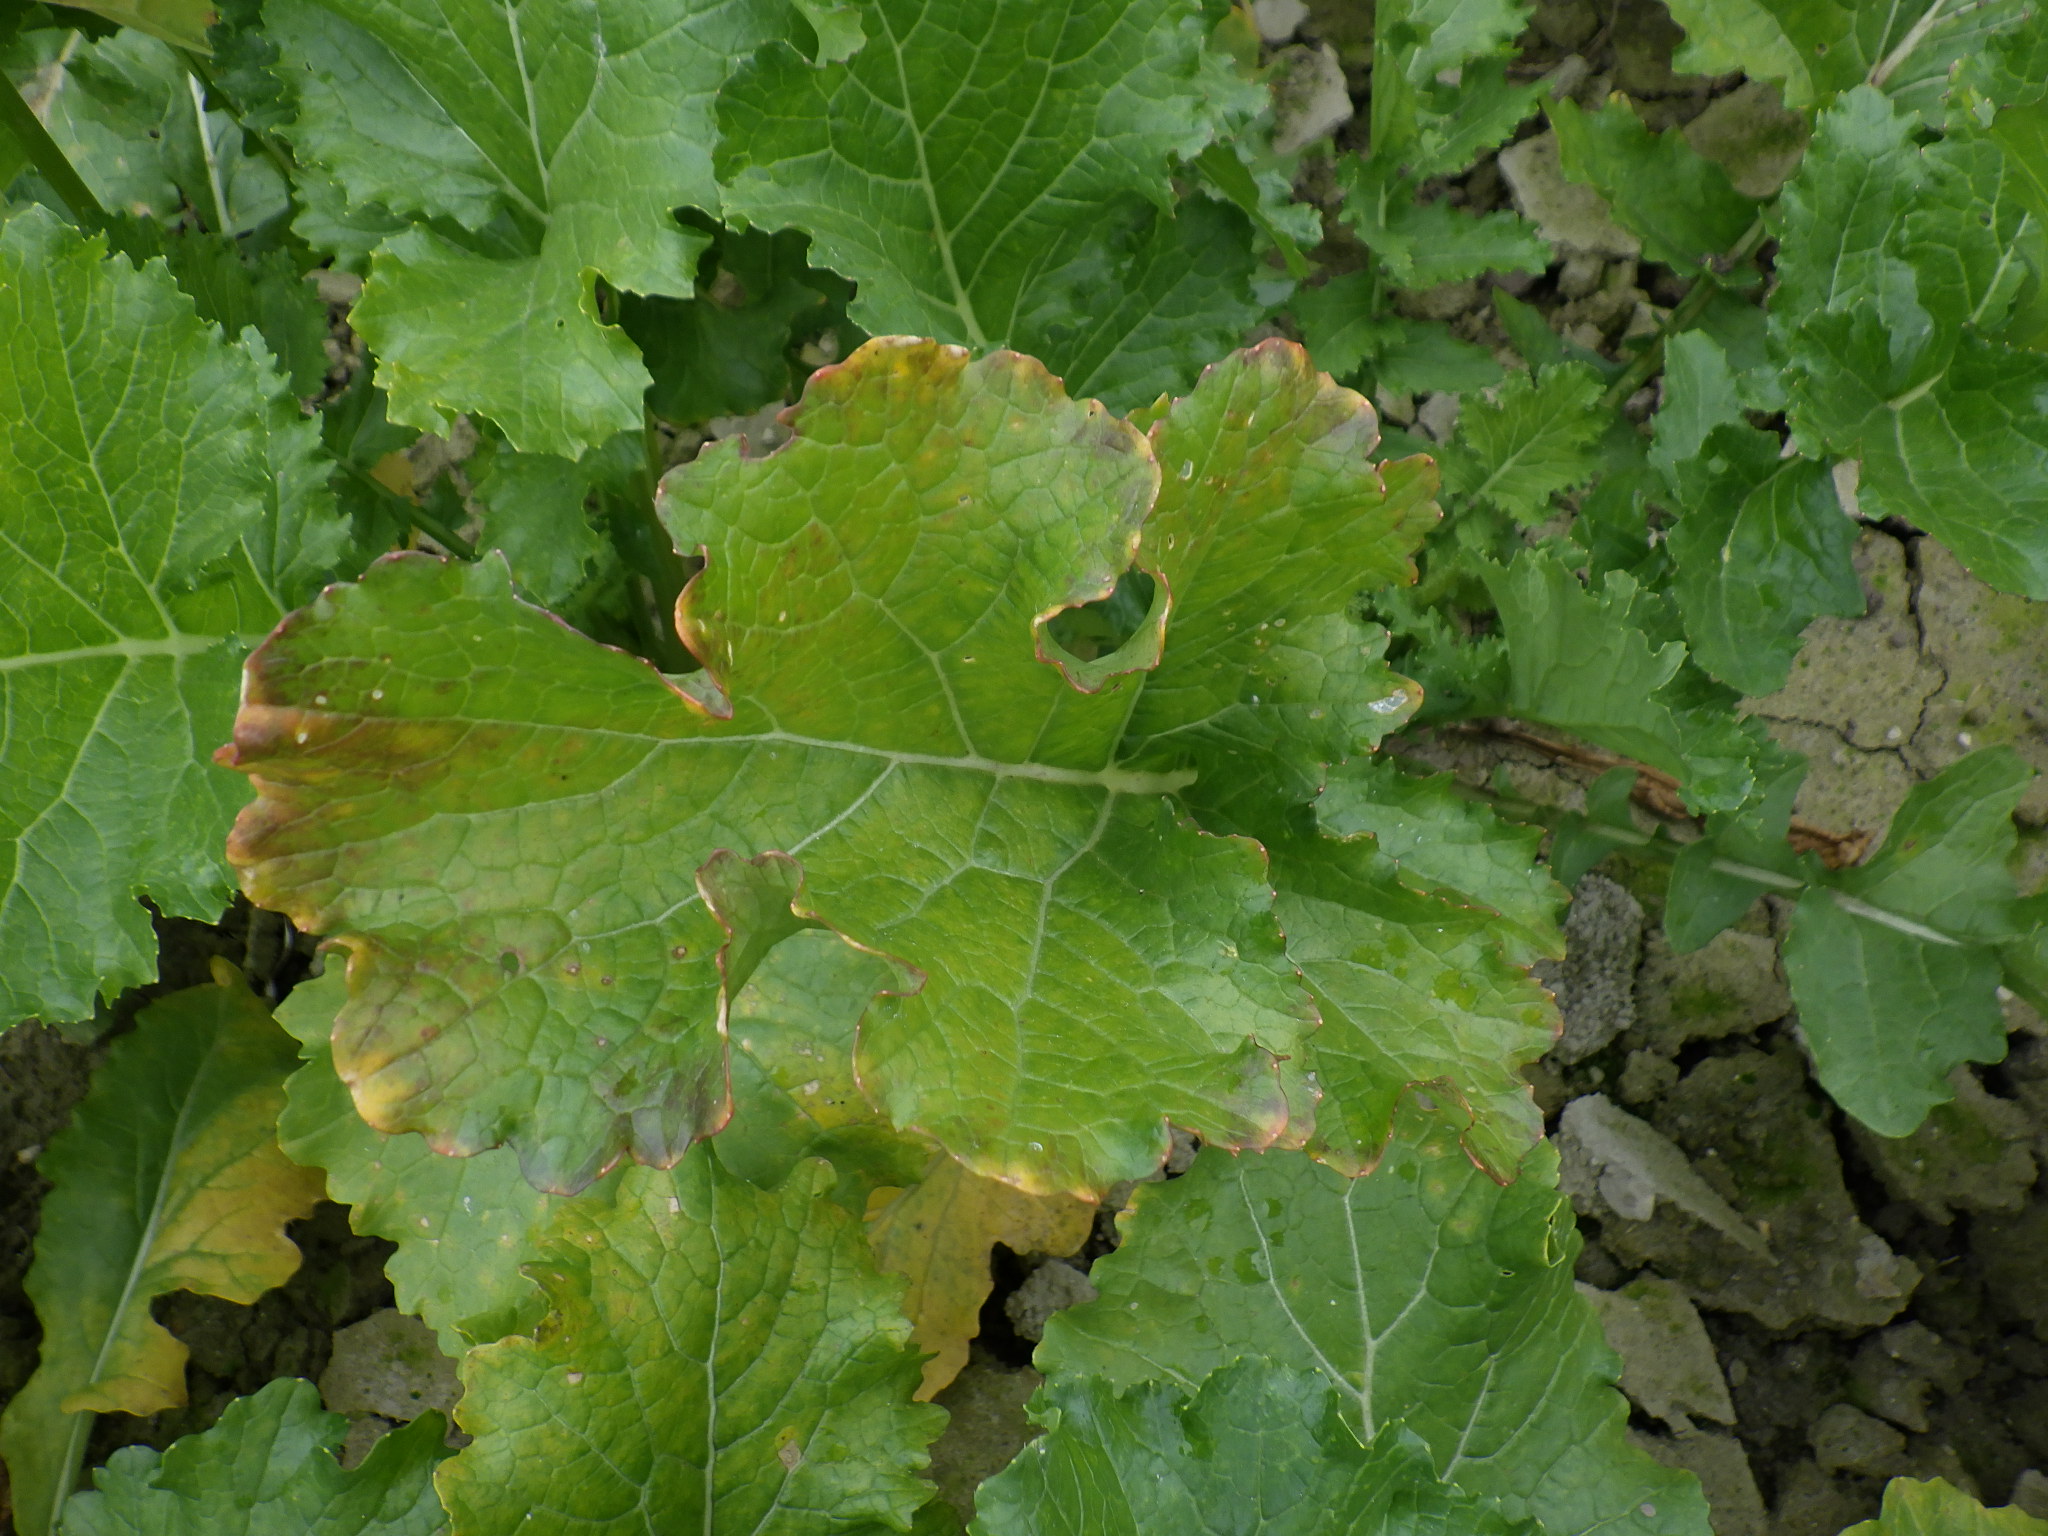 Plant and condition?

rapini, downy mildew
